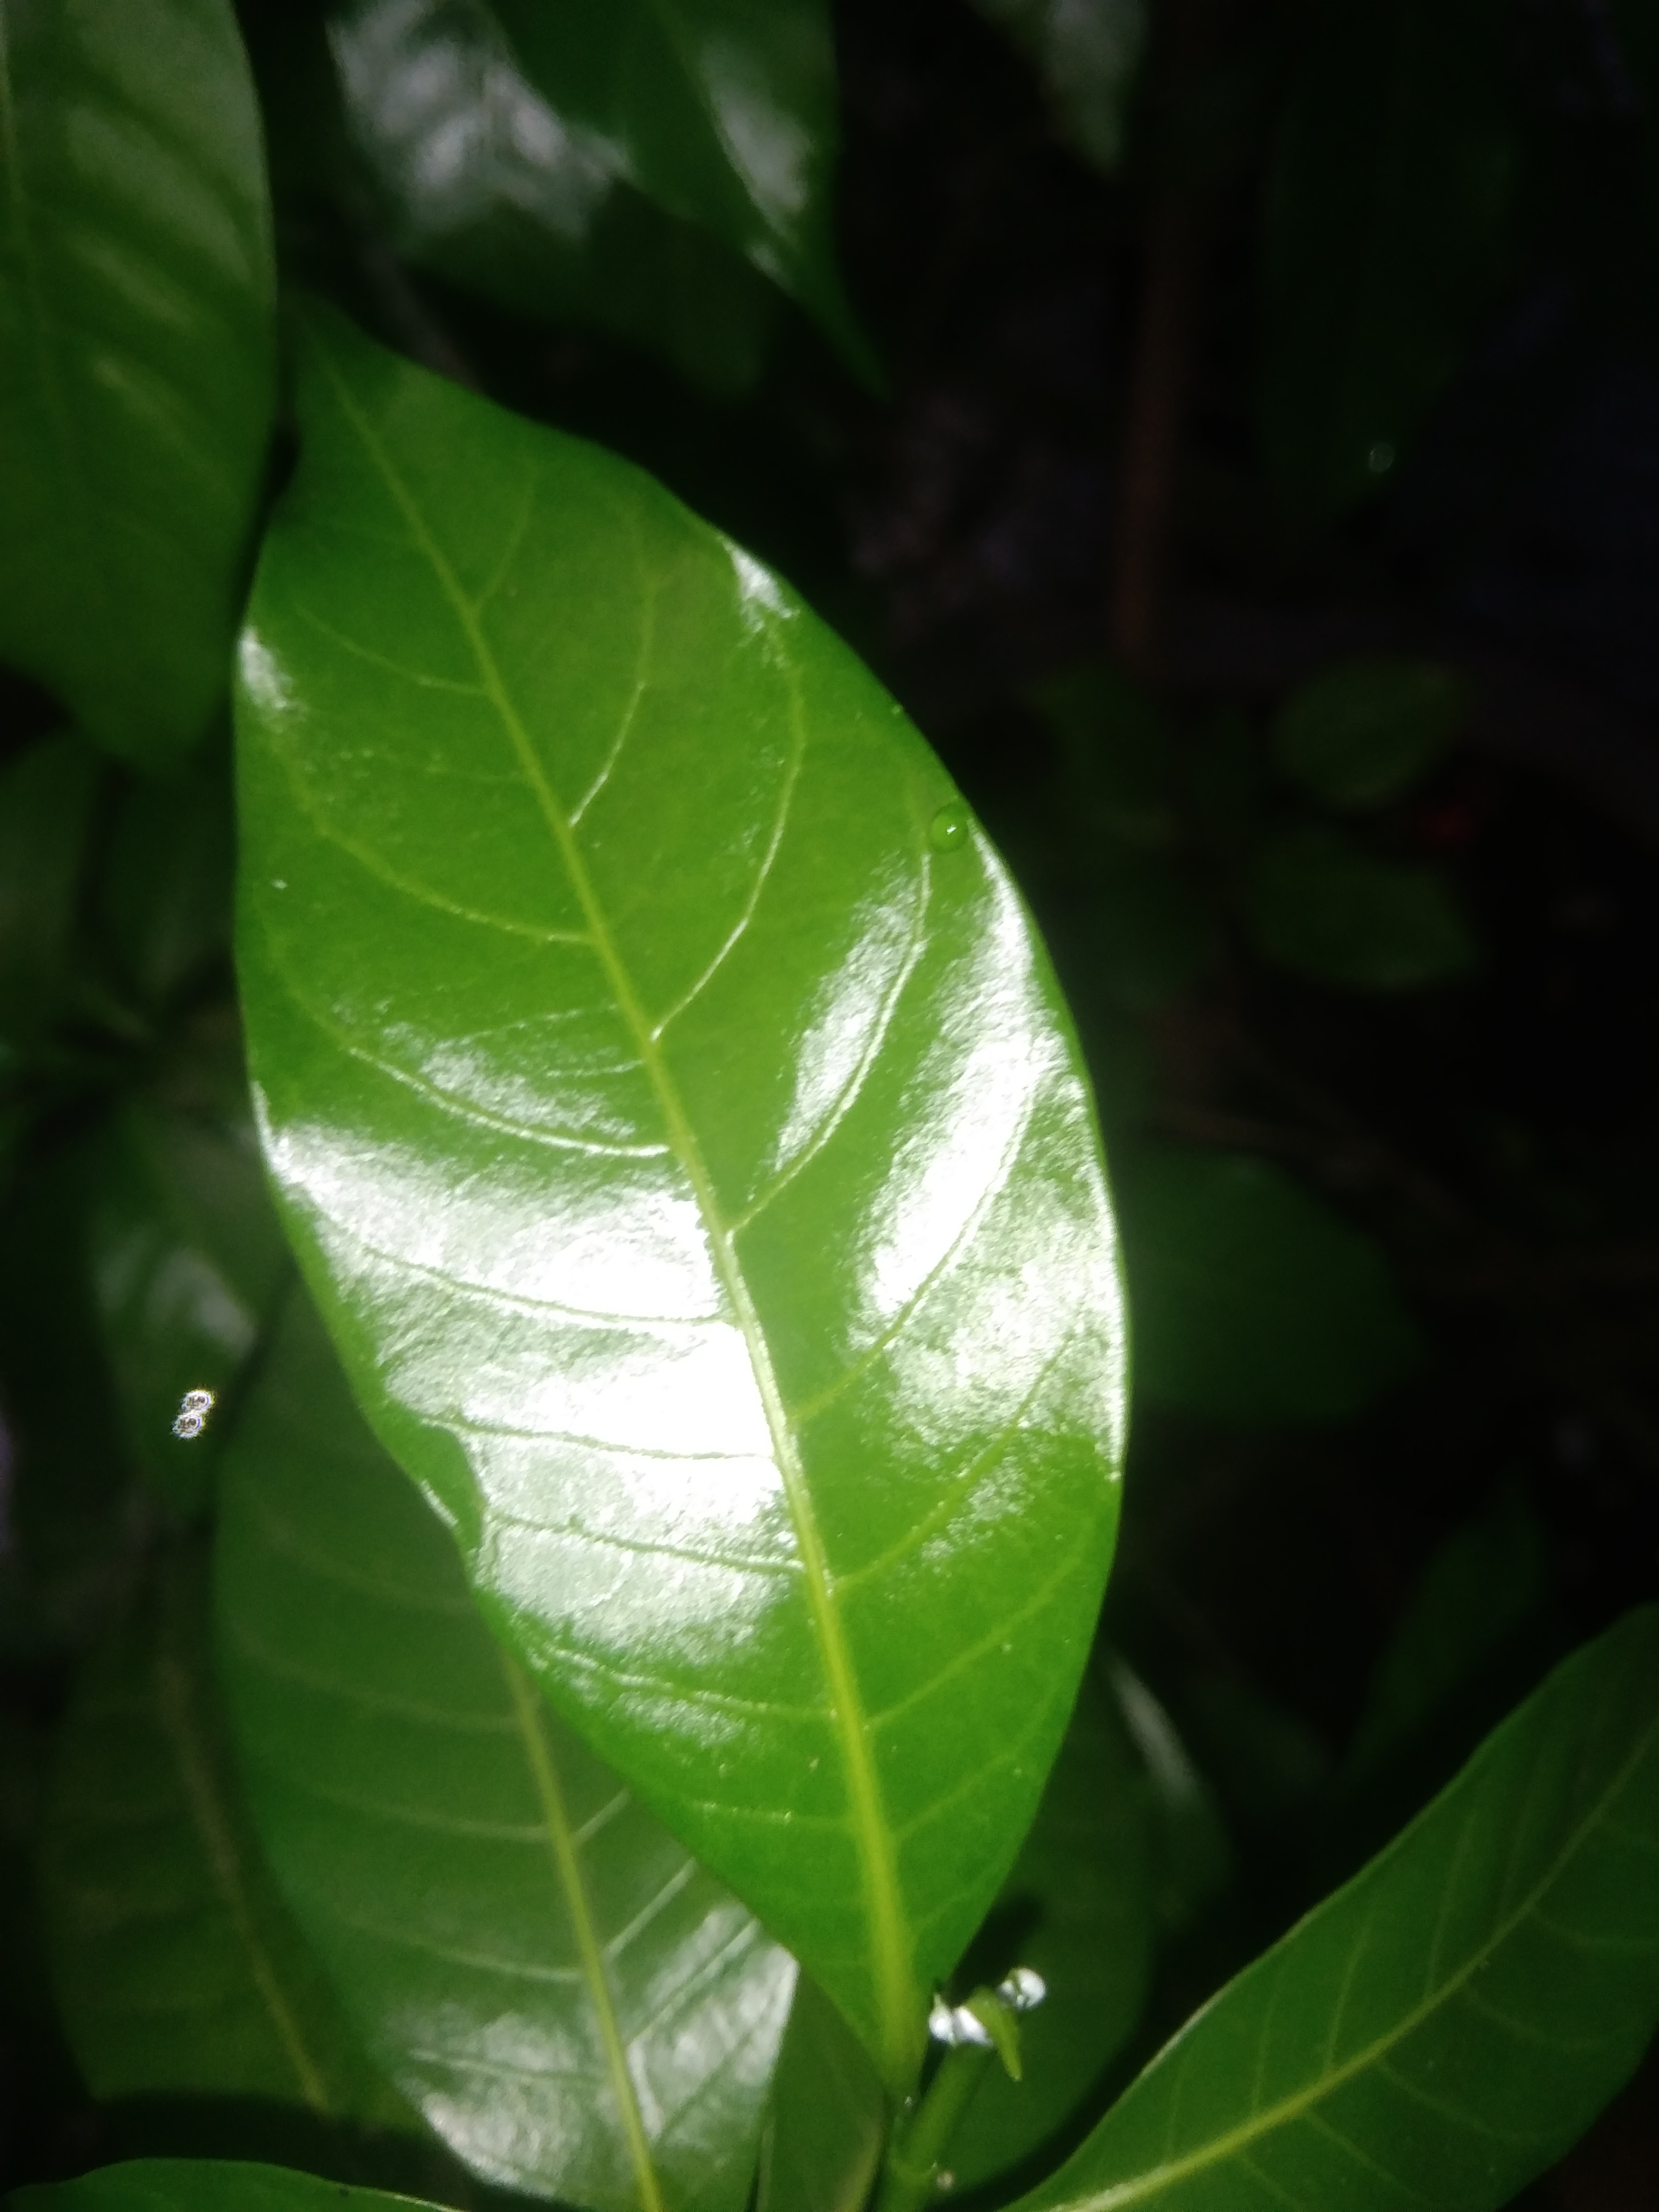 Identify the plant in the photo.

togor
